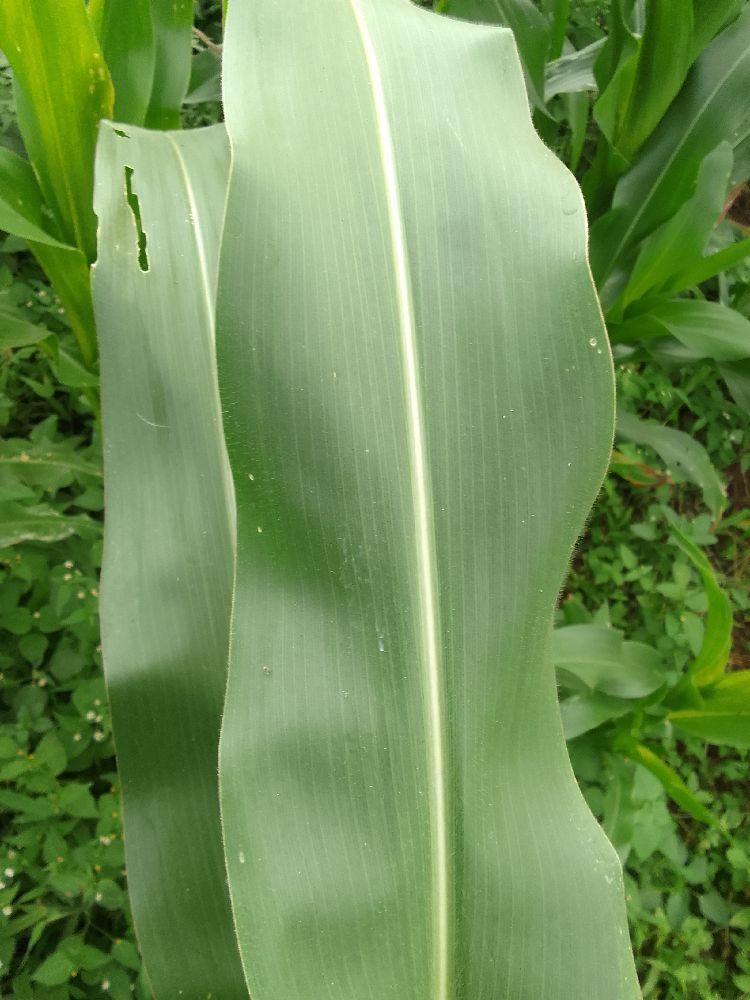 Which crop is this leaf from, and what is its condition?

maize, healthy
